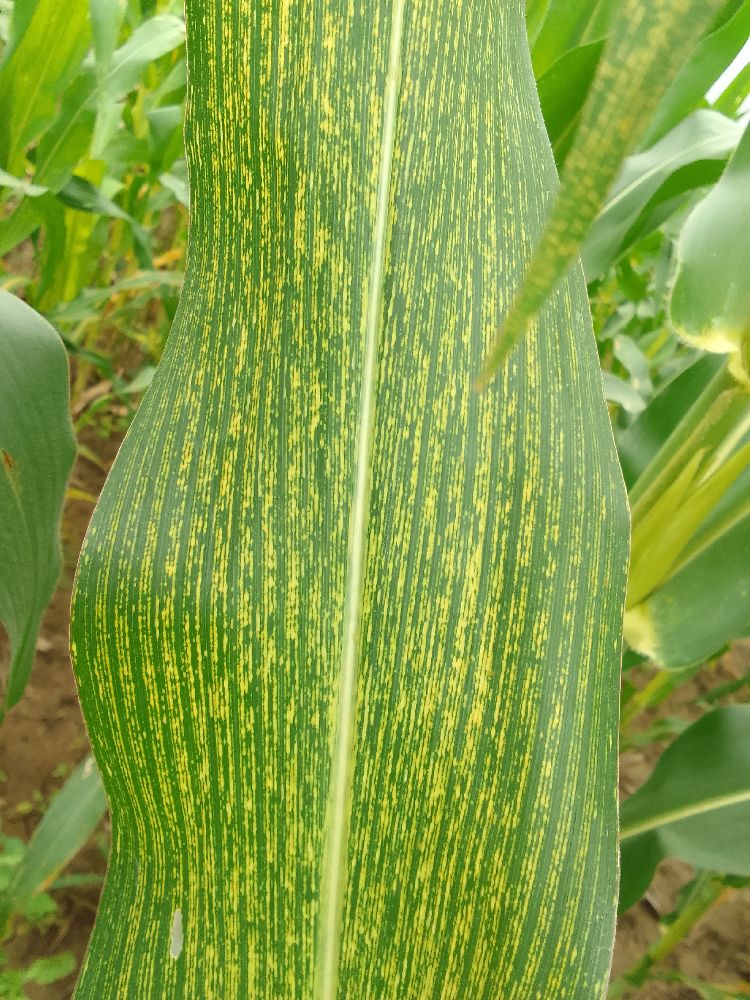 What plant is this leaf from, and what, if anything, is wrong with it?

maize, maize streak virus
